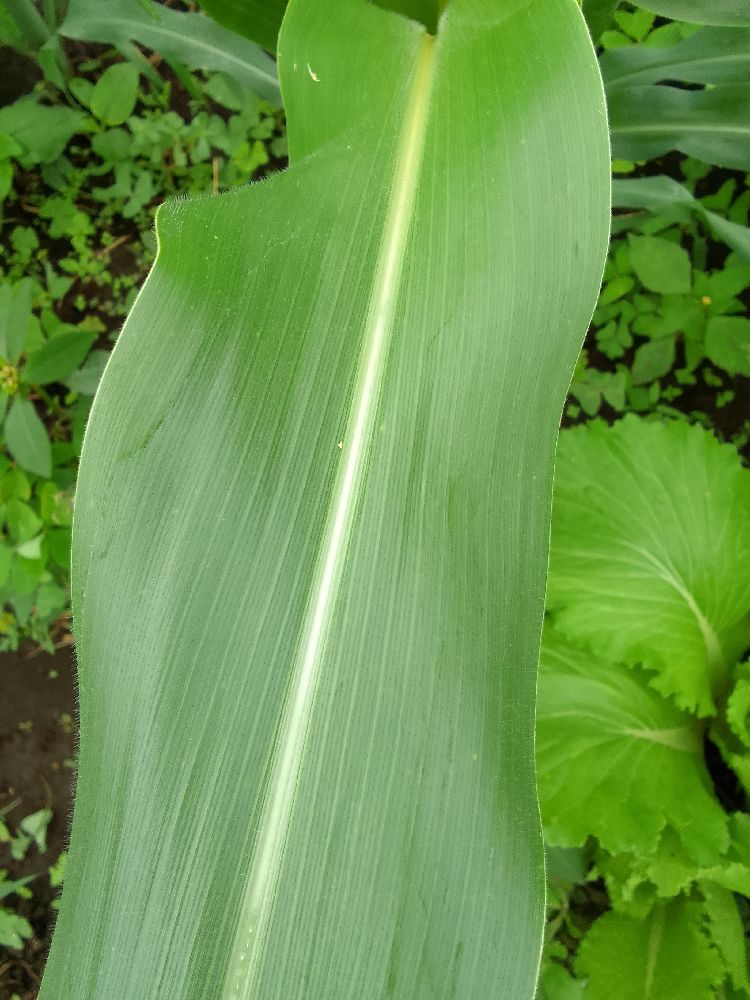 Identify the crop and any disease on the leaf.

maize, healthy
